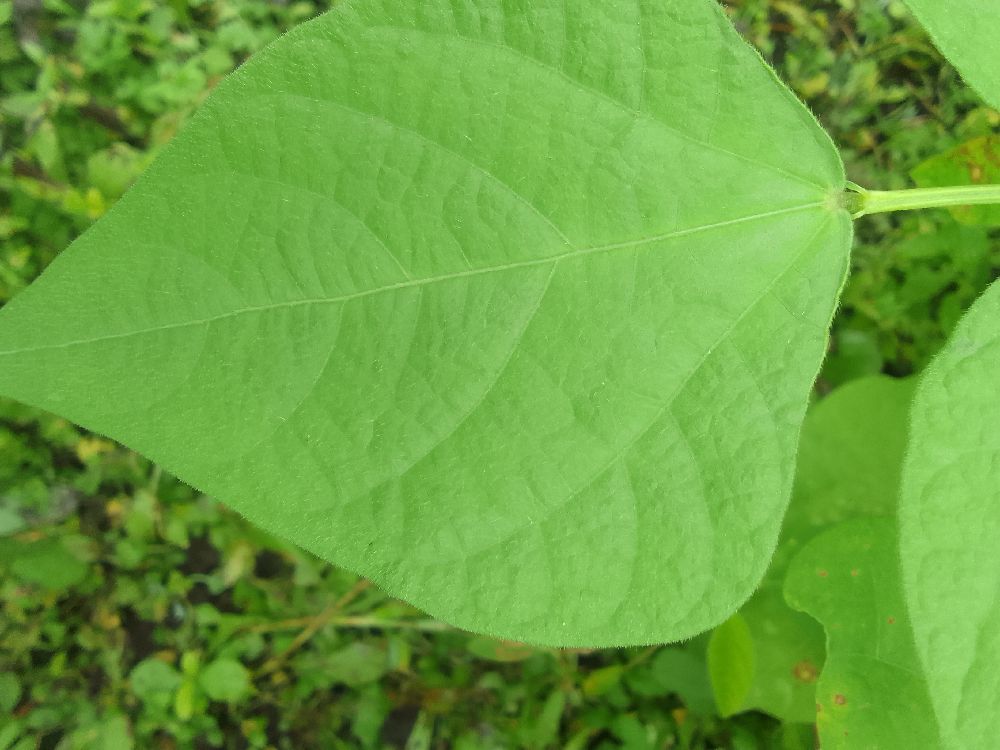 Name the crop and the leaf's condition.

common bean, healthy
